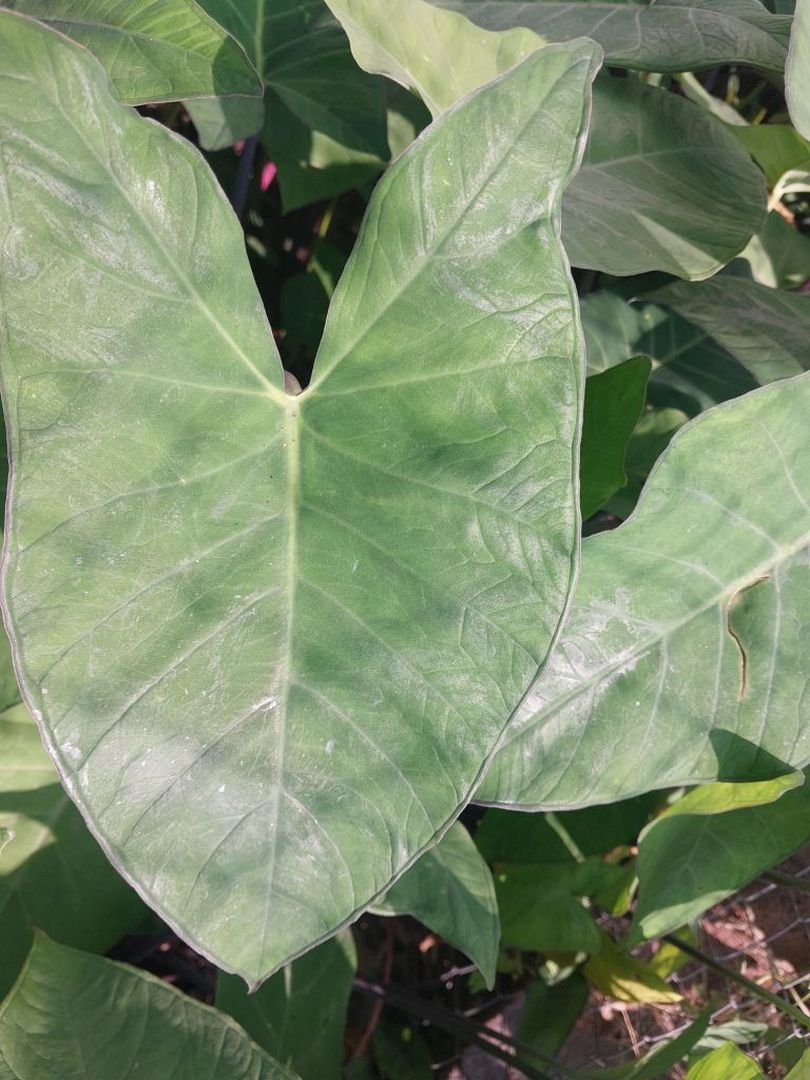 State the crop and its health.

taro, healthy
